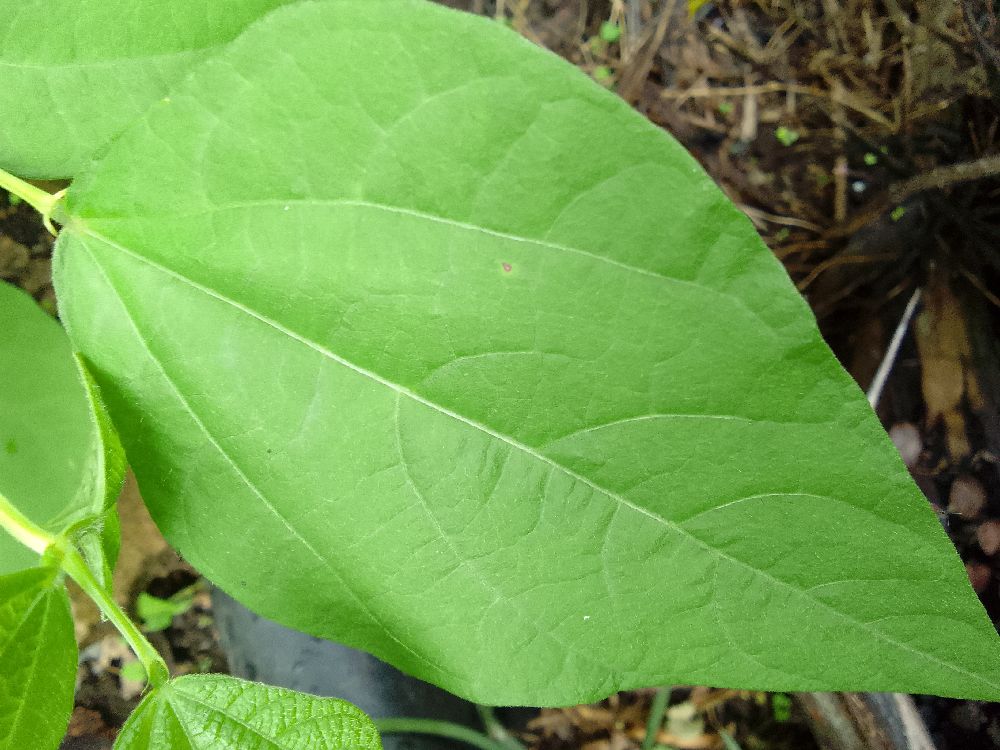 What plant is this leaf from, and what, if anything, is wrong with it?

common bean, healthy
